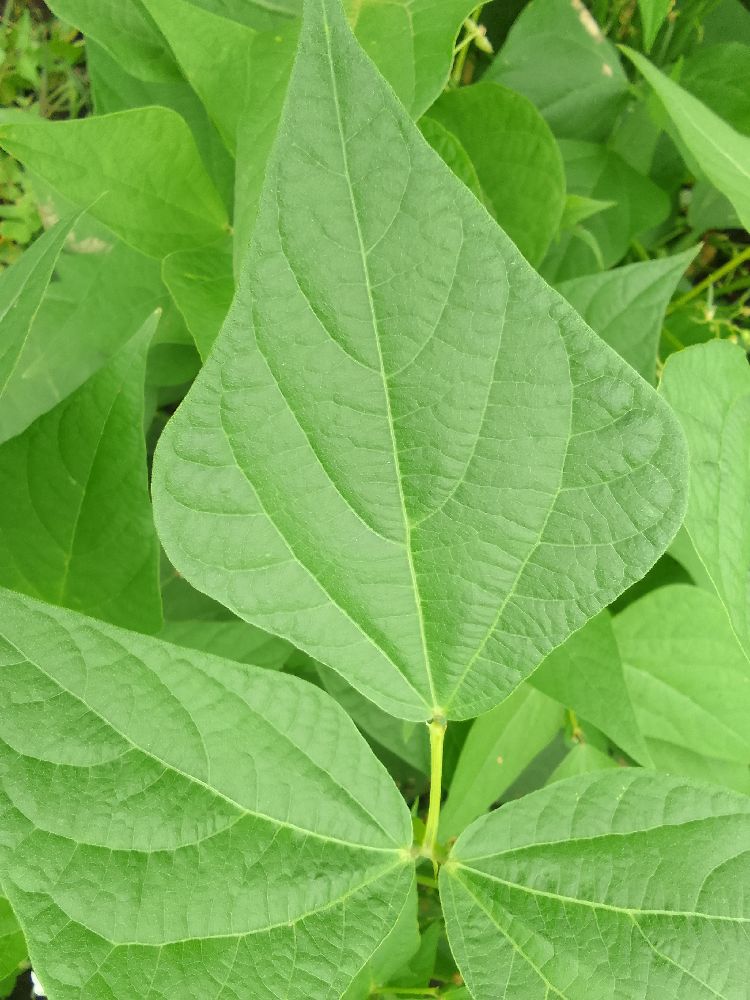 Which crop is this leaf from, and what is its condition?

common bean, healthy
